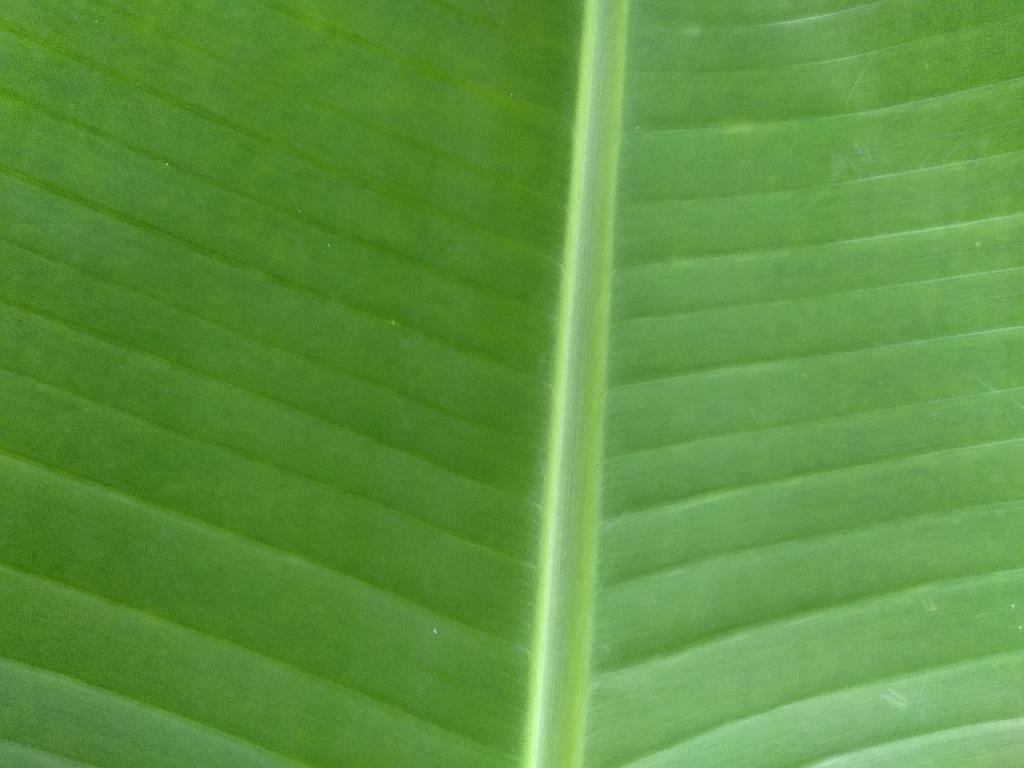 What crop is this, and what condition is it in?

banana, healthy
